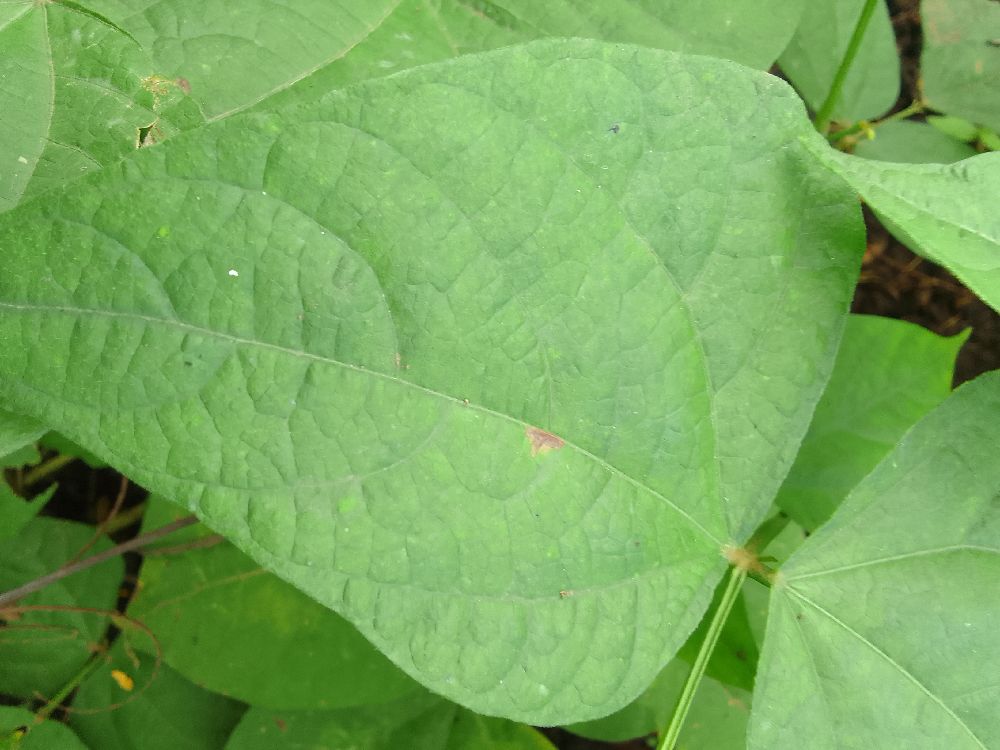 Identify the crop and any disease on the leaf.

common bean, healthy
